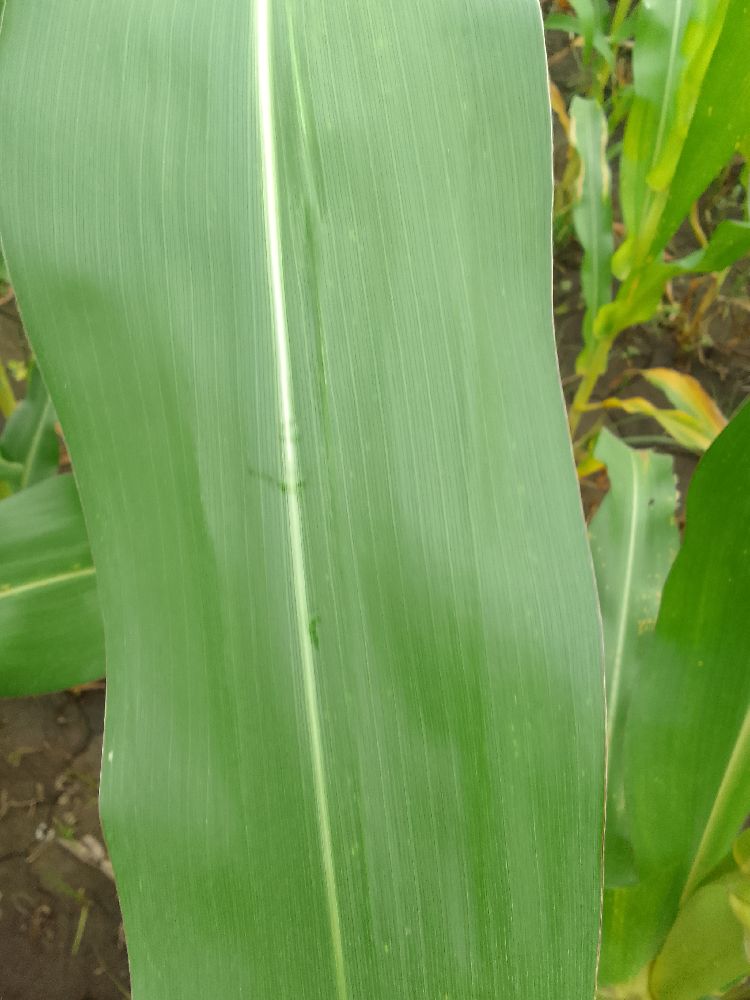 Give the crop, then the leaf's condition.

maize, healthy
